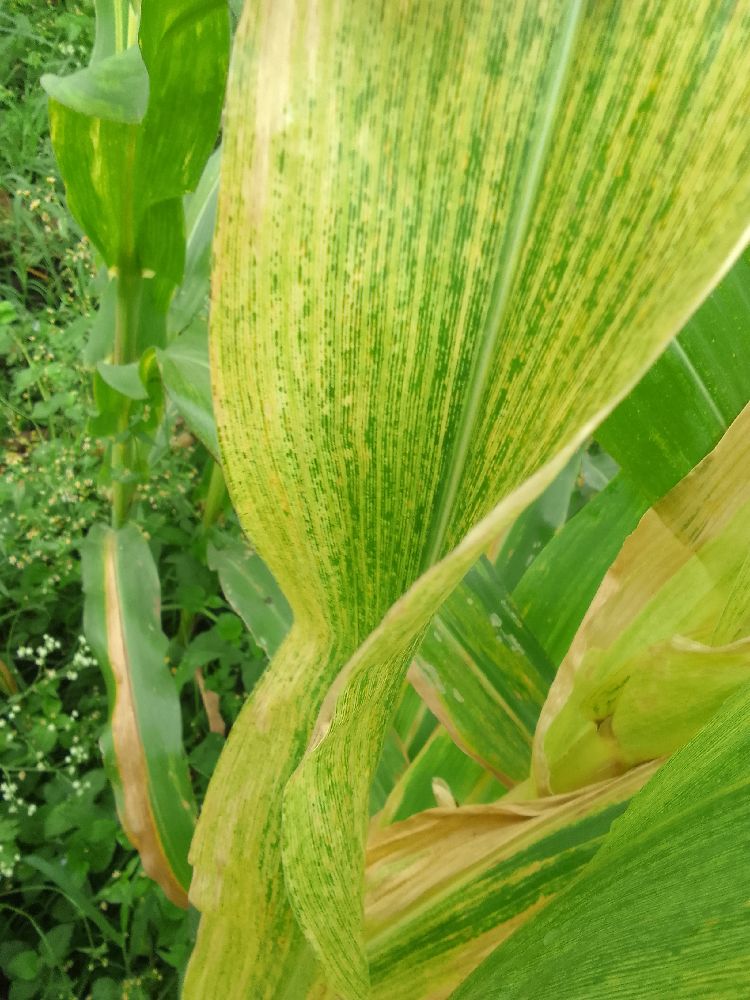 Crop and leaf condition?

maize, maize lethal necrosis
